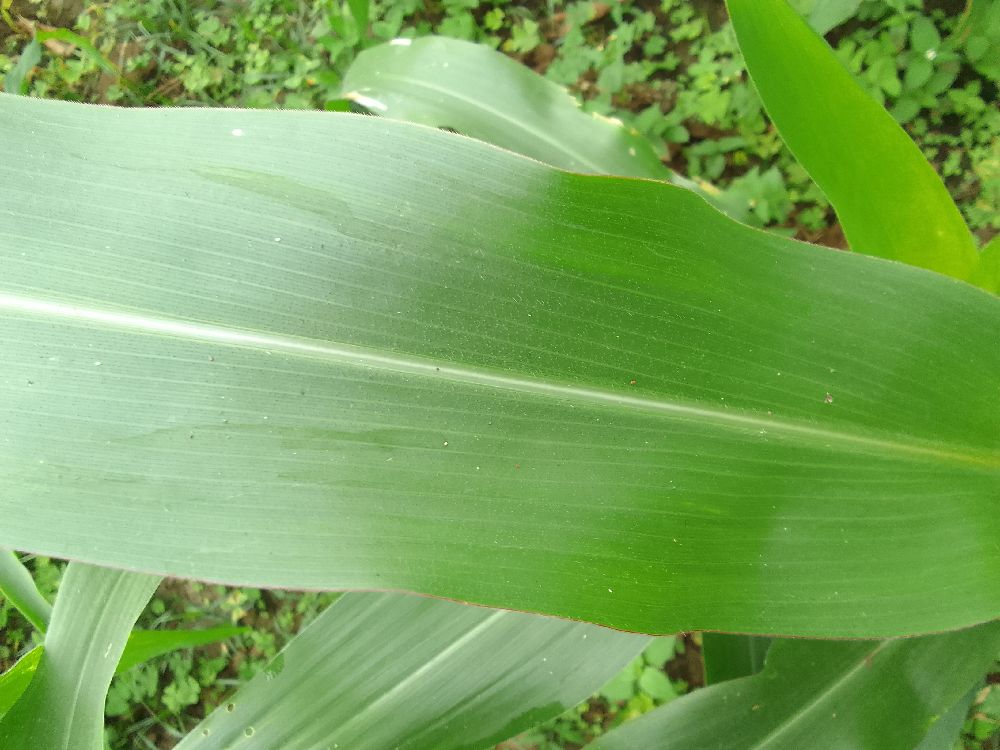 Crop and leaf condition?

maize, healthy
